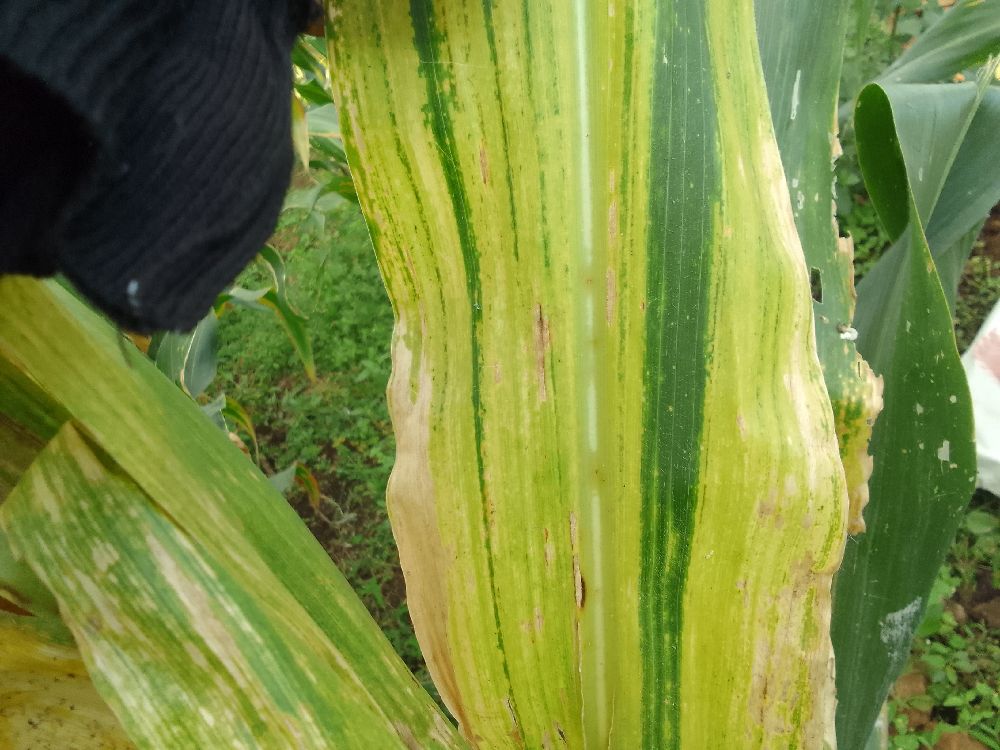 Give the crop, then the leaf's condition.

maize, maize lethal necrosis
